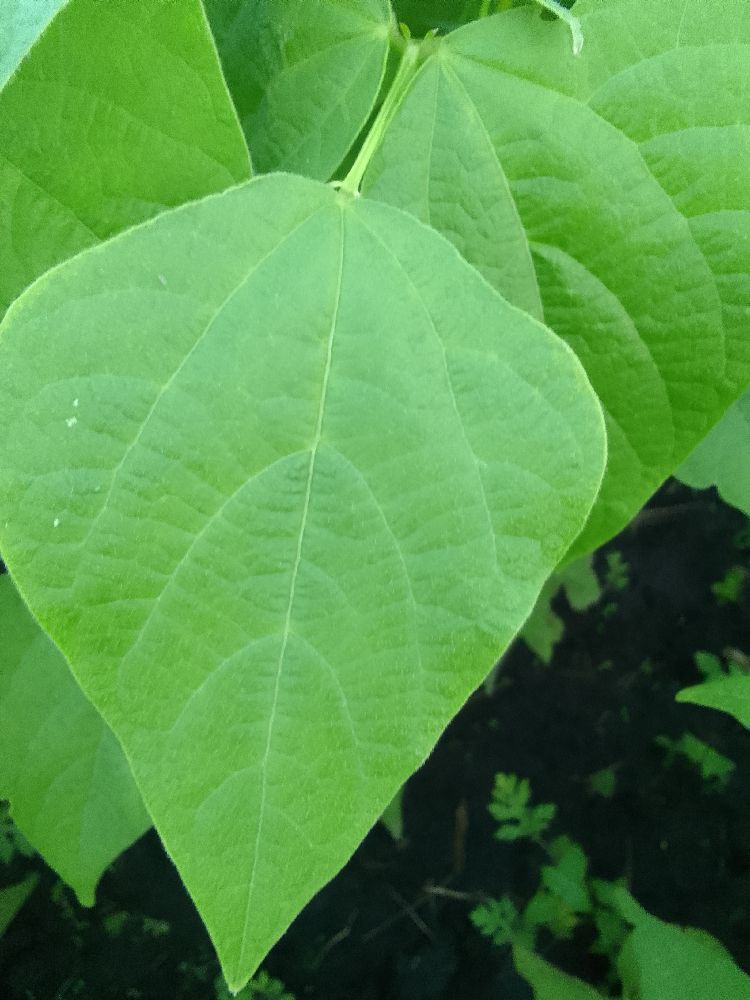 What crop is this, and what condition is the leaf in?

common bean, healthy
